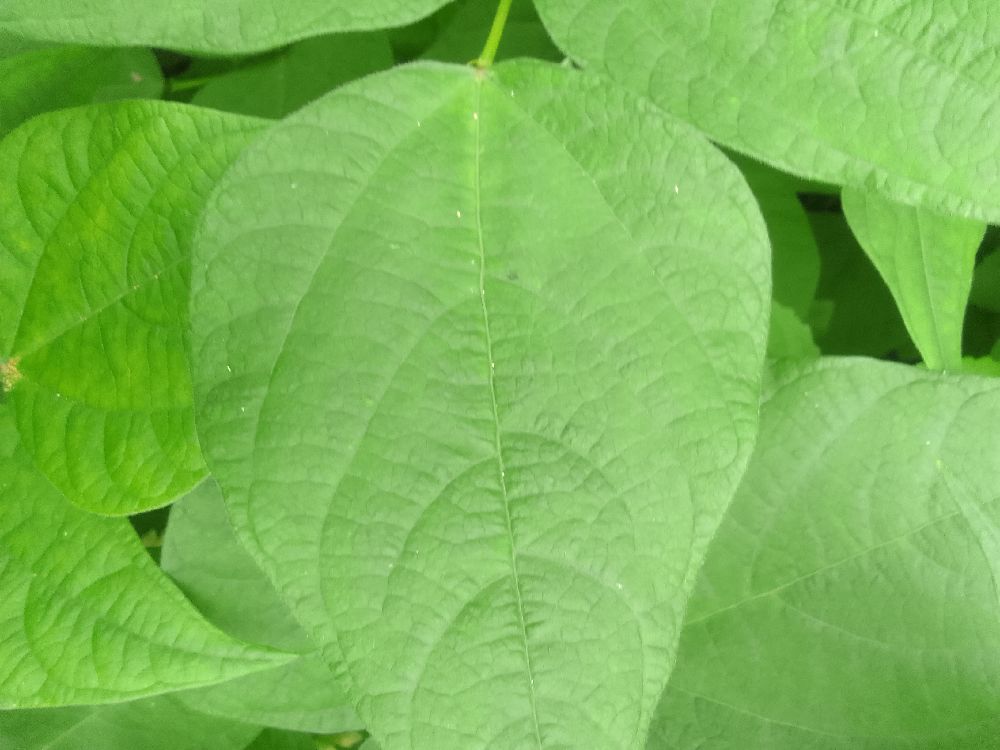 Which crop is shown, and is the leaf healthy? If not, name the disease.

common bean, healthy
